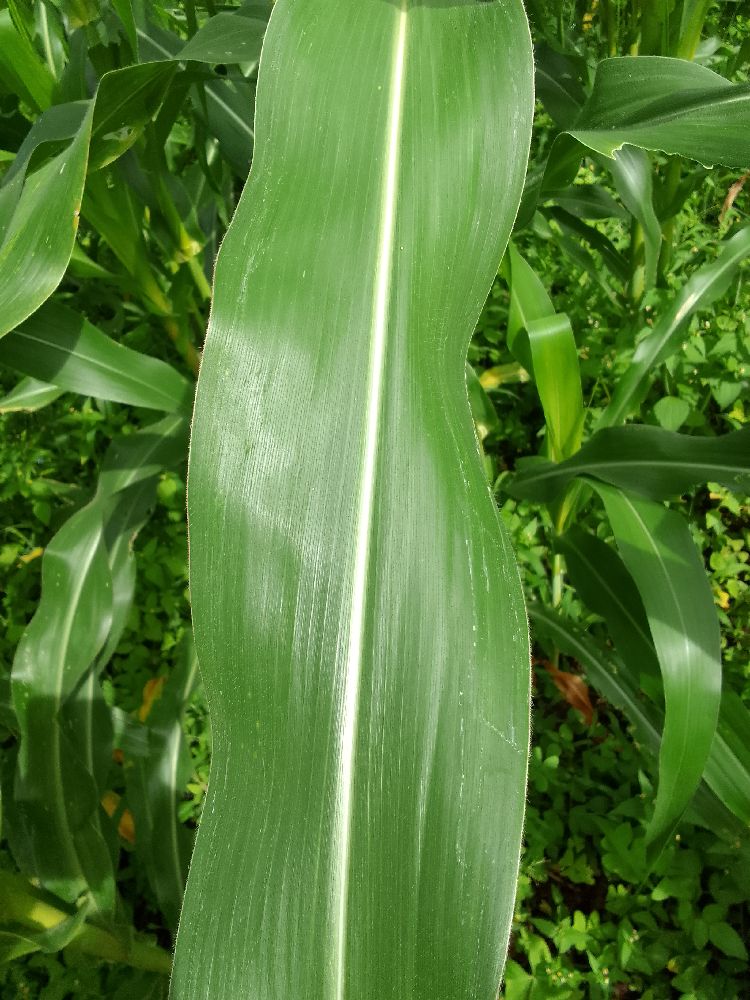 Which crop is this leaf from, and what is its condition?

maize, healthy
